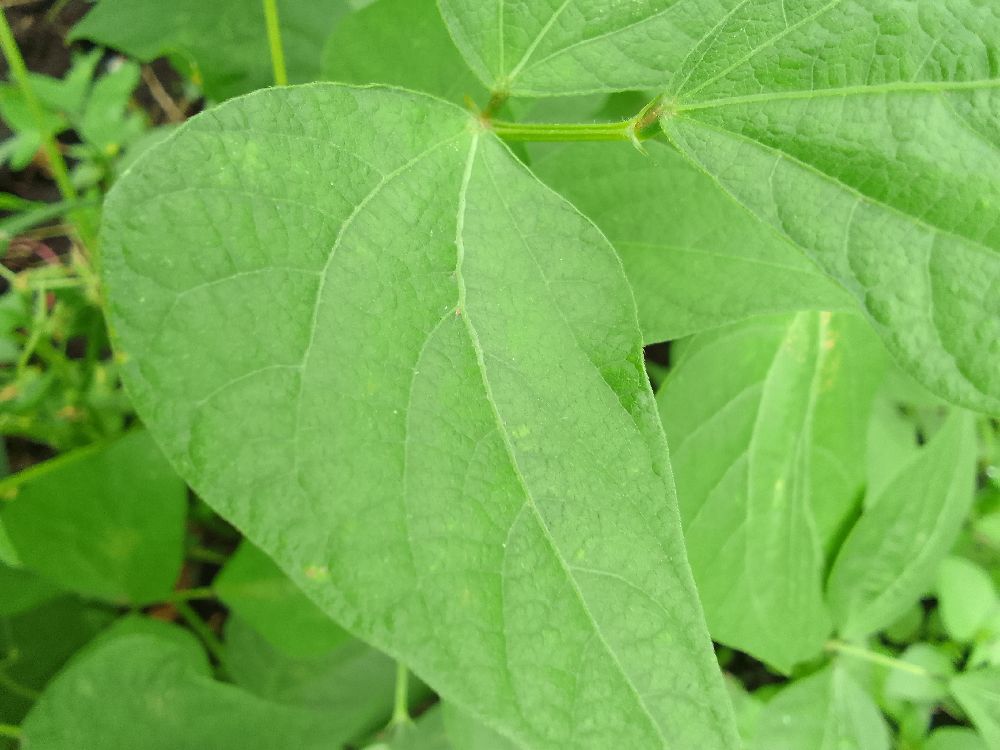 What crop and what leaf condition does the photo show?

common bean, healthy
